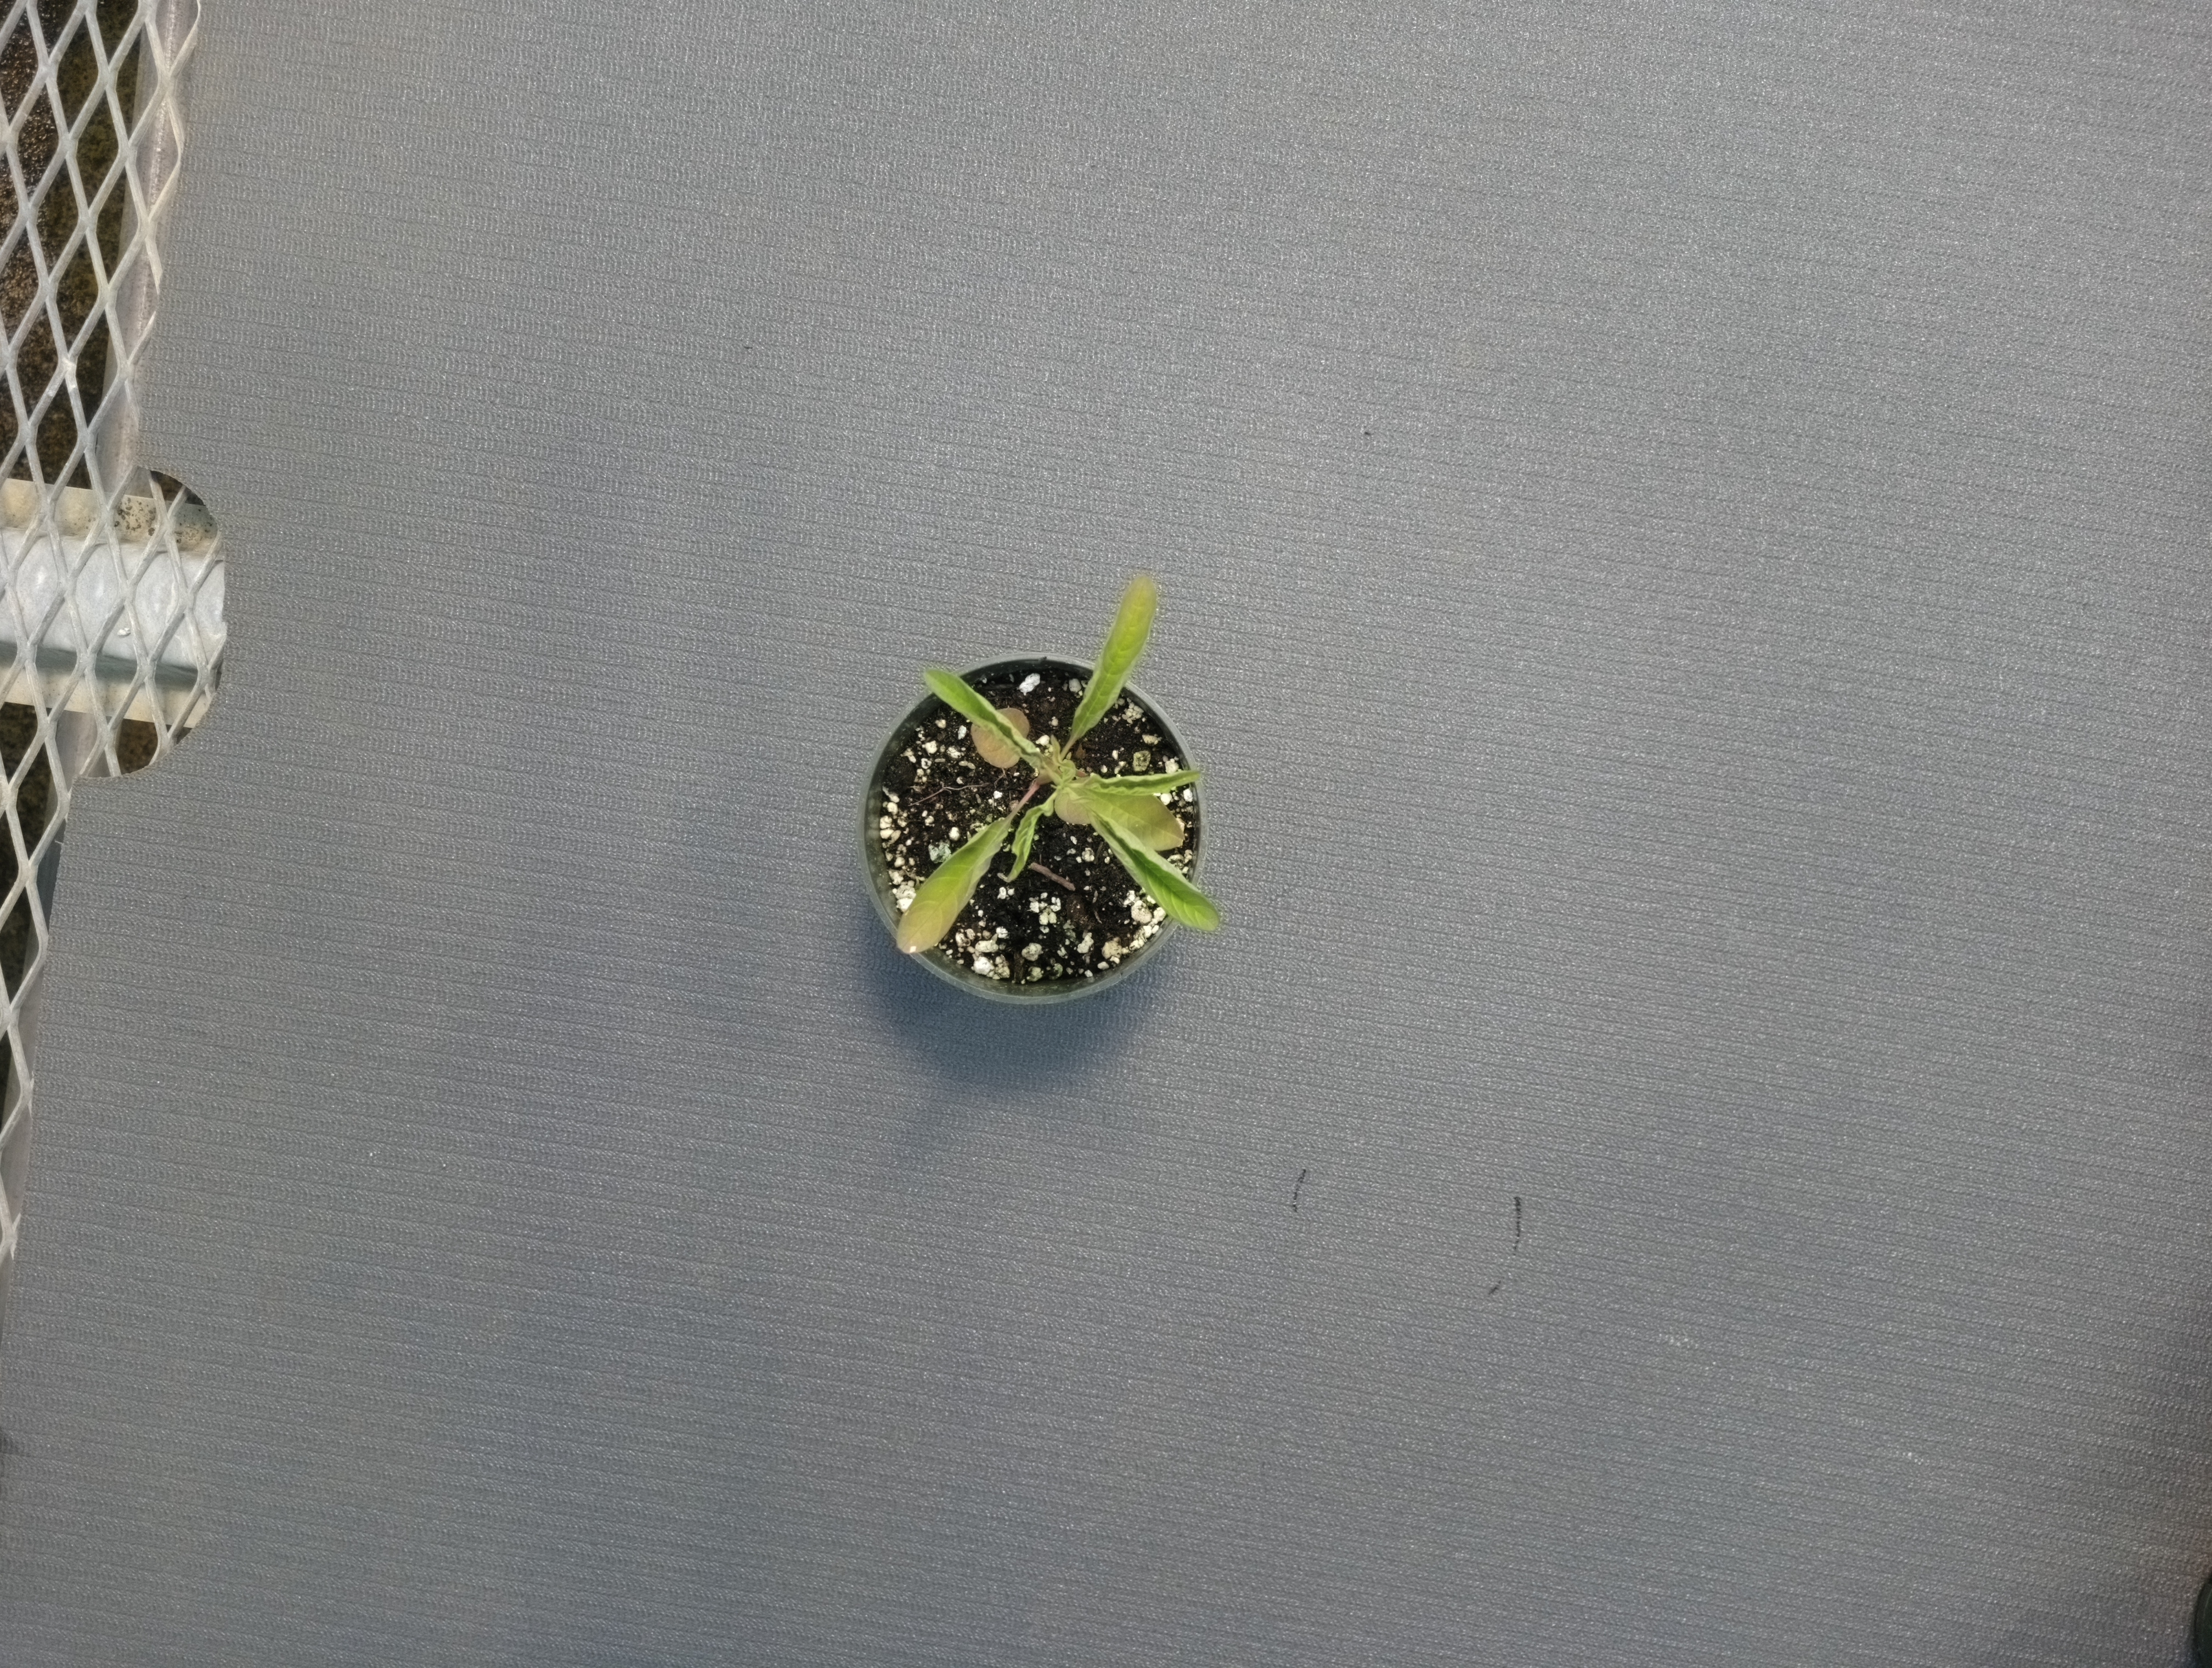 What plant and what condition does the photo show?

waterhemp, healthy untreated
